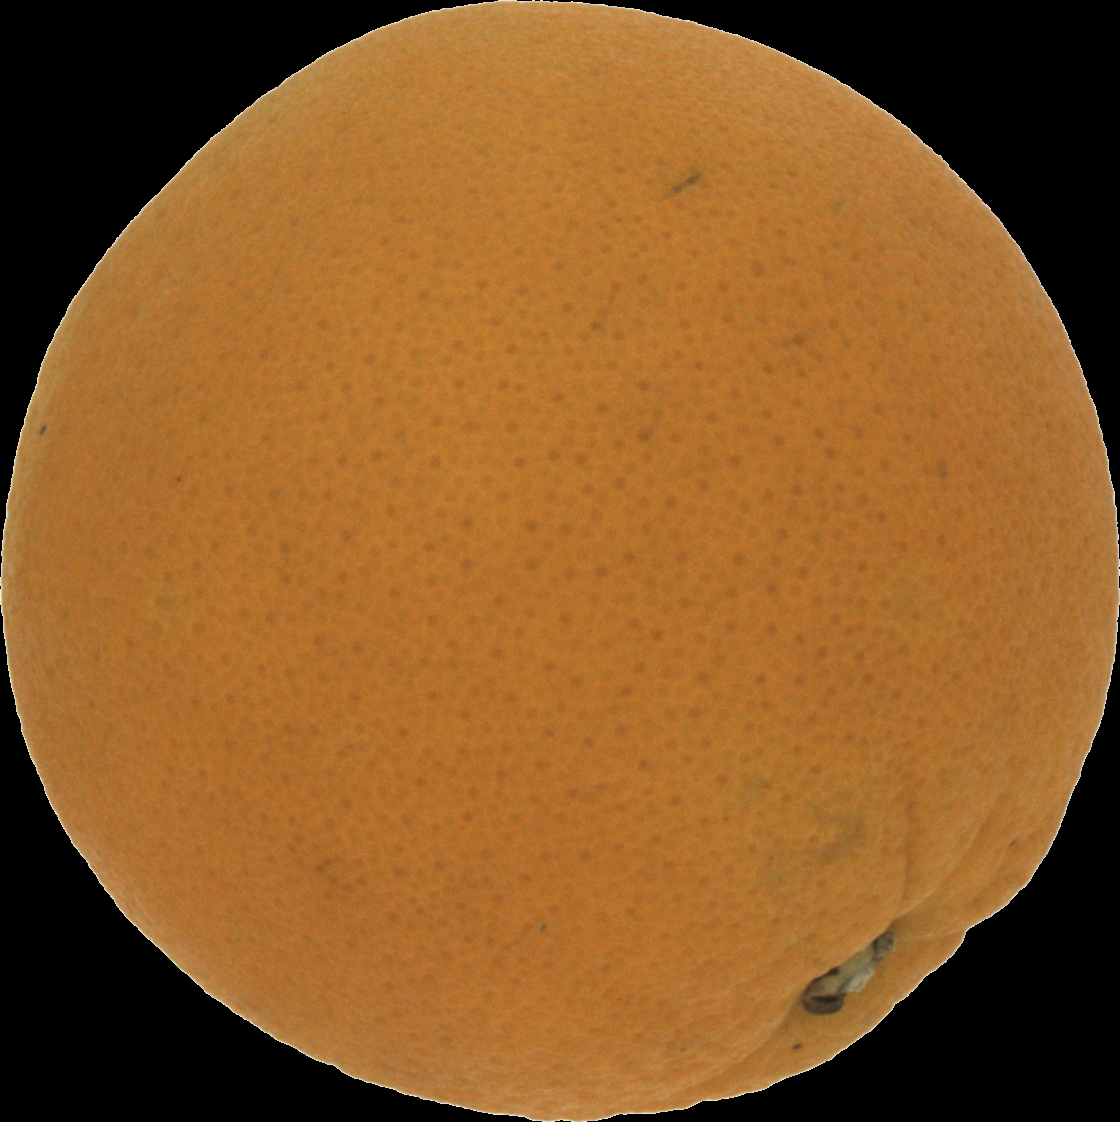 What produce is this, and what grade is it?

orange, good
